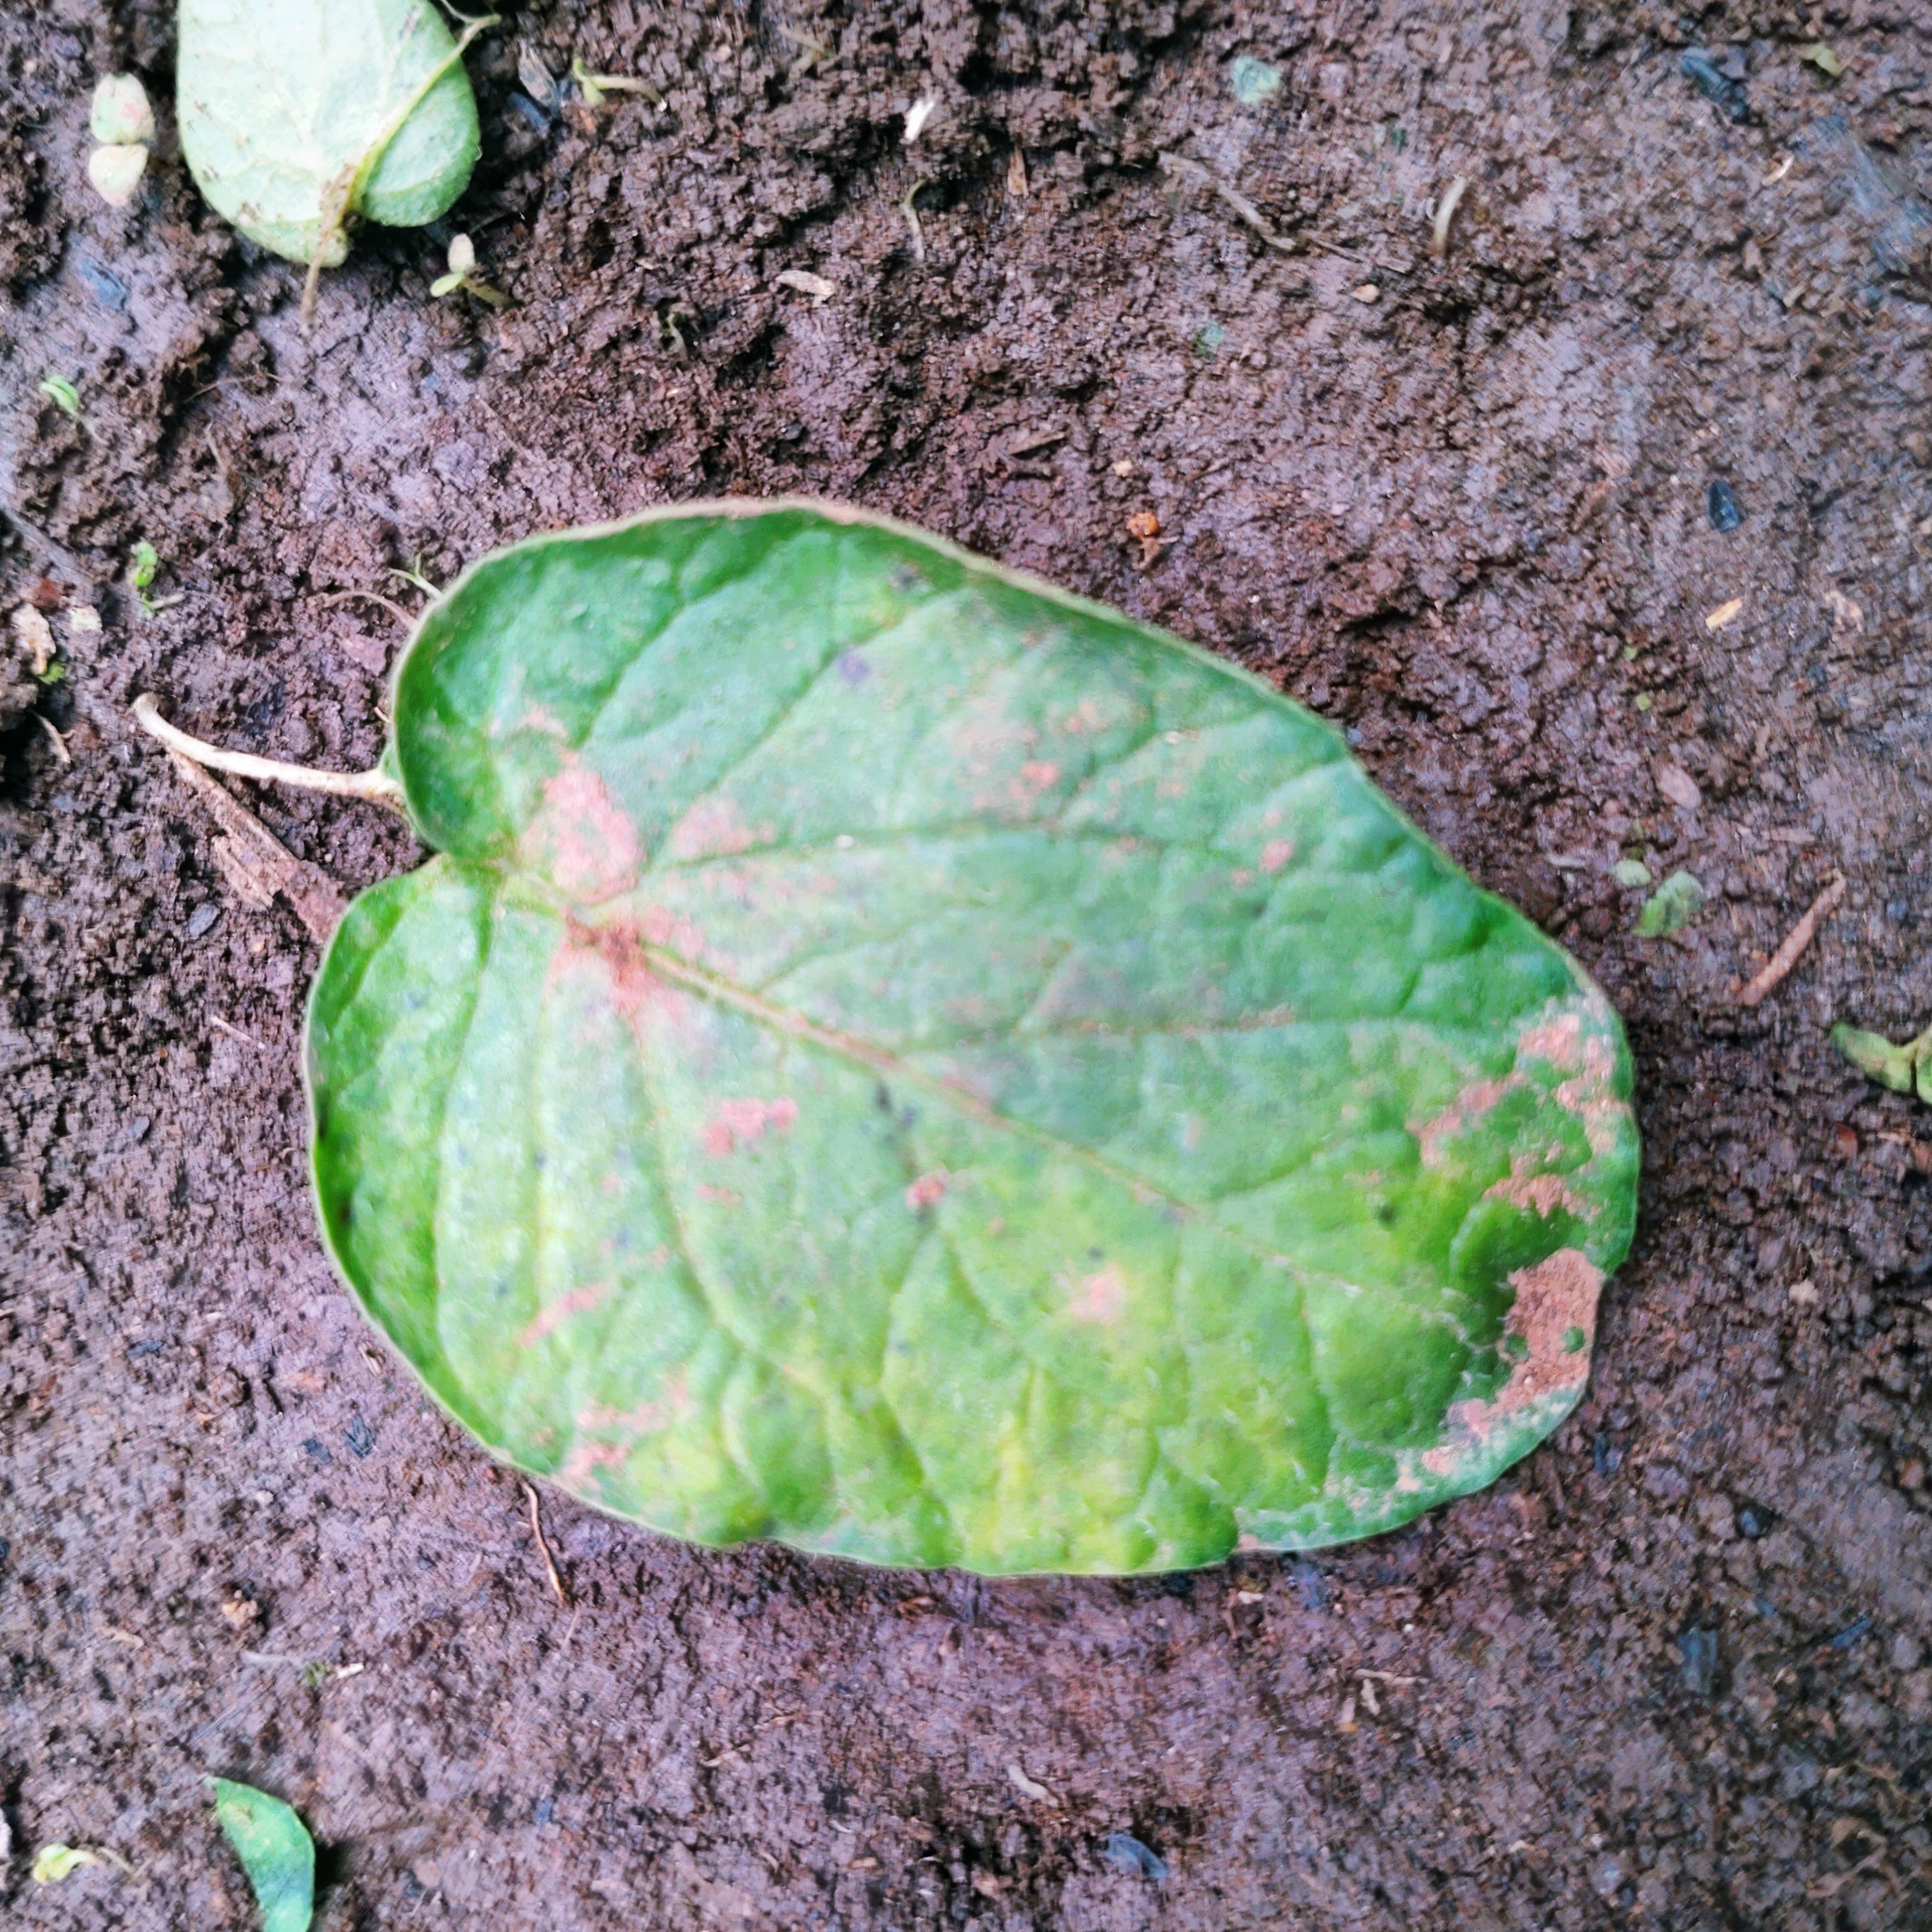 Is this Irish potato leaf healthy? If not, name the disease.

late blight
